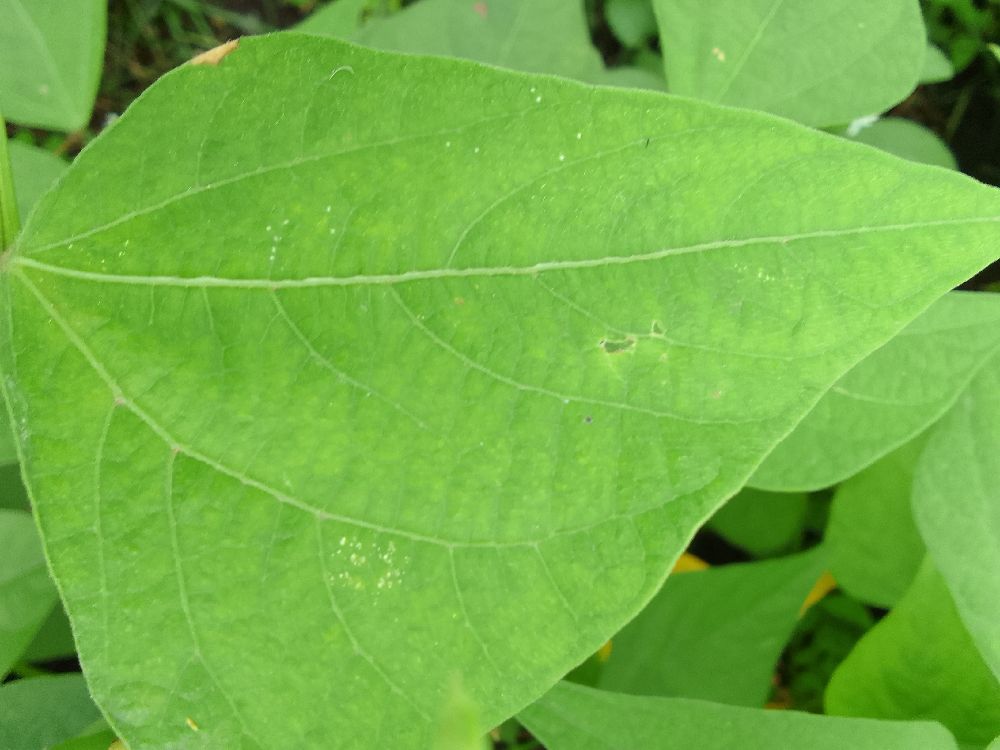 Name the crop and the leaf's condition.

common bean, healthy
